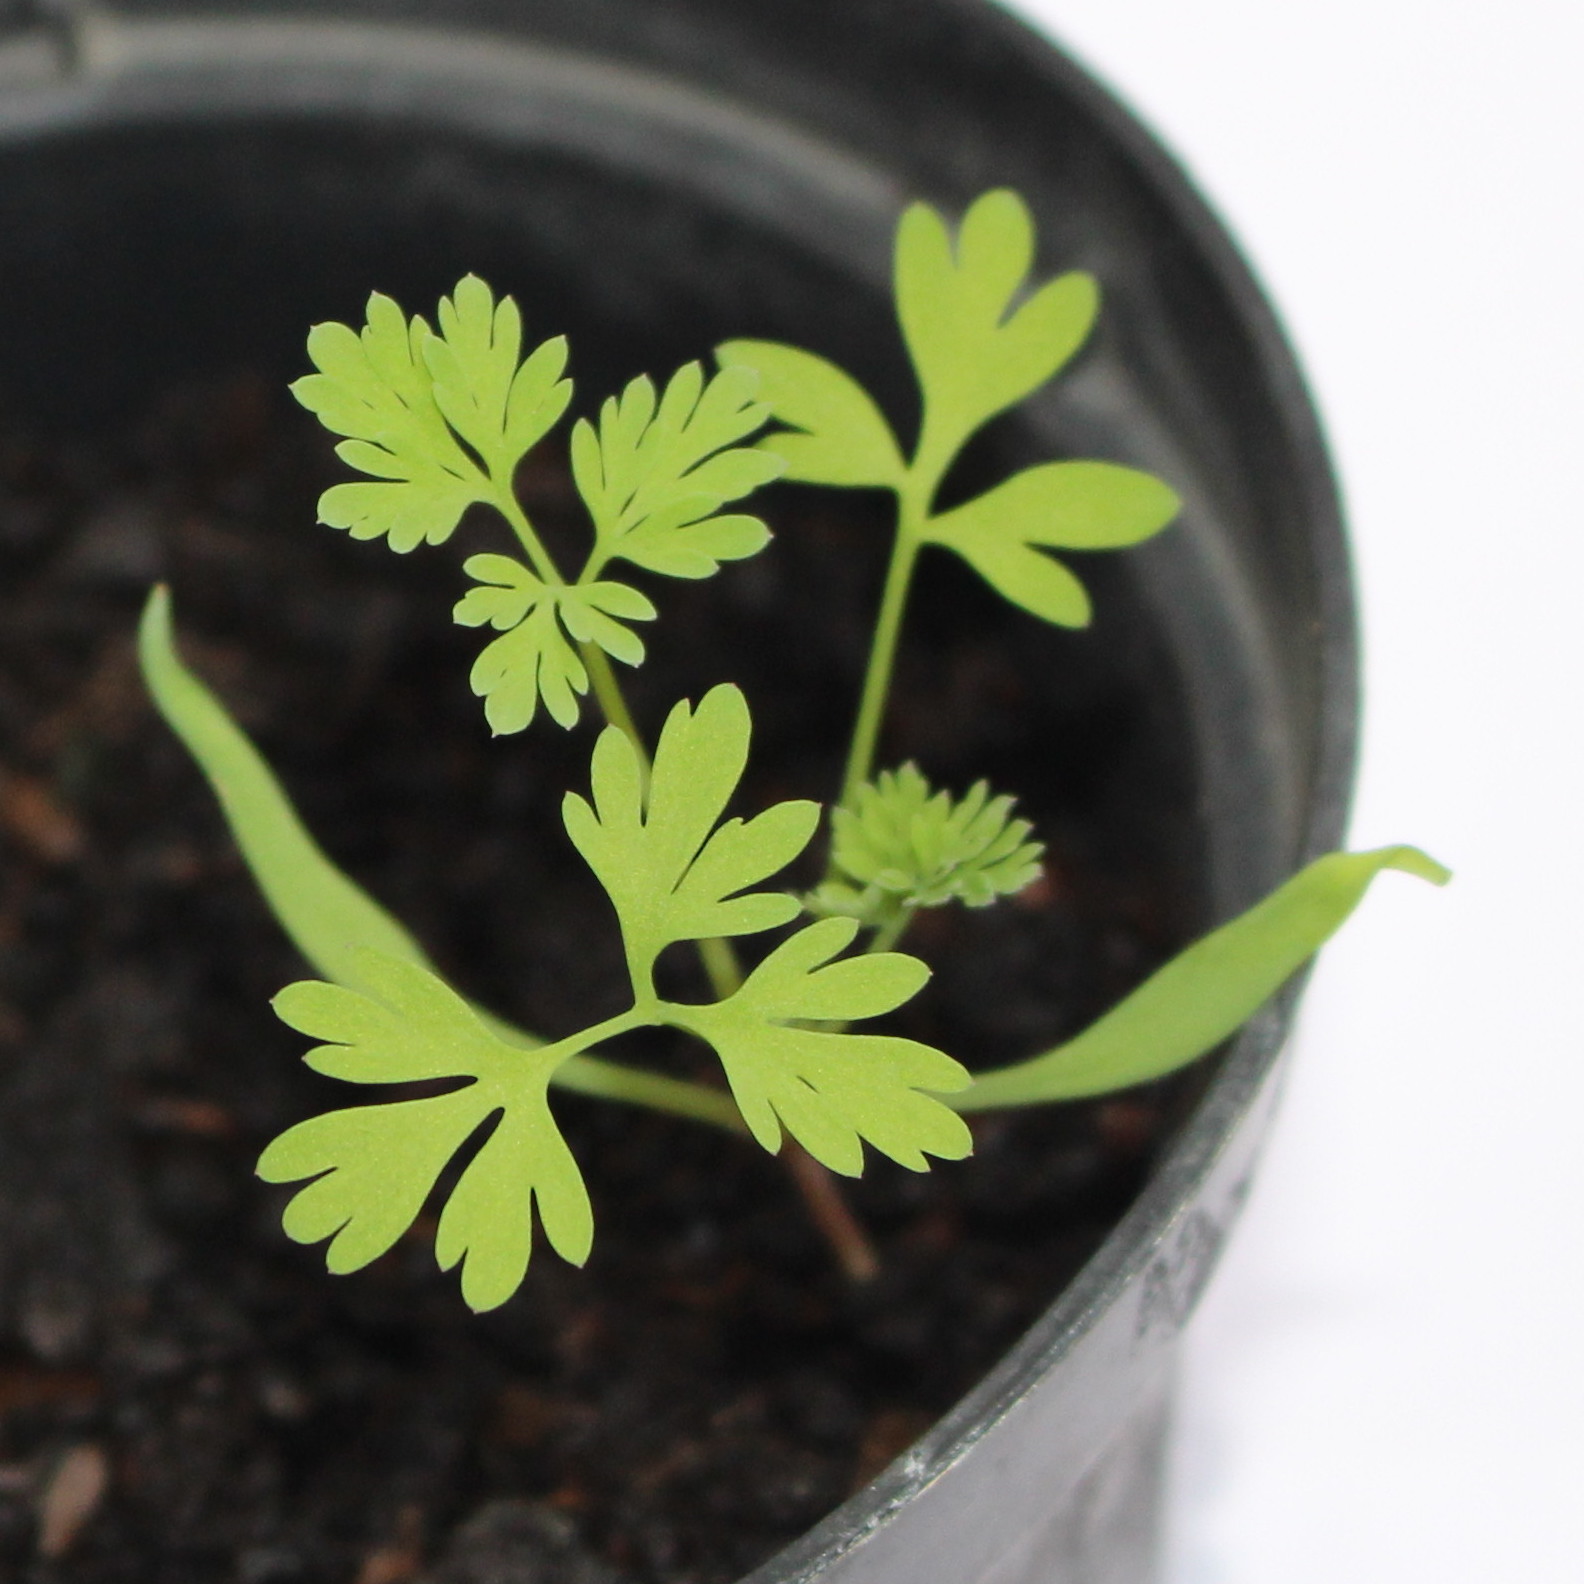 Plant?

Fumaria officinalis
